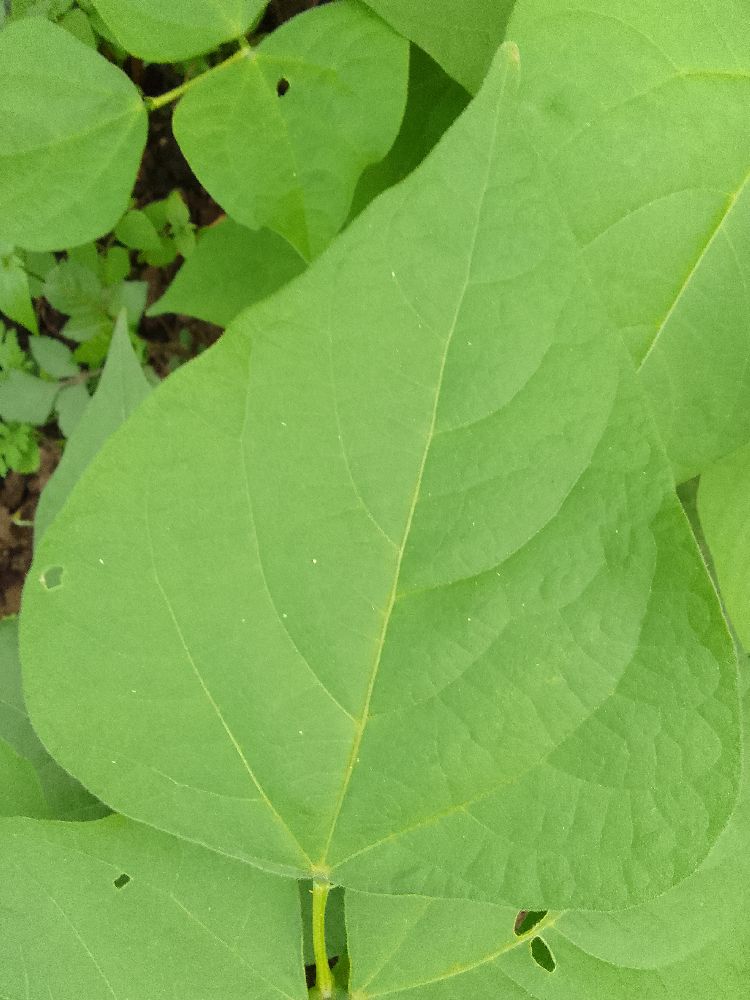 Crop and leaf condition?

common bean, healthy
